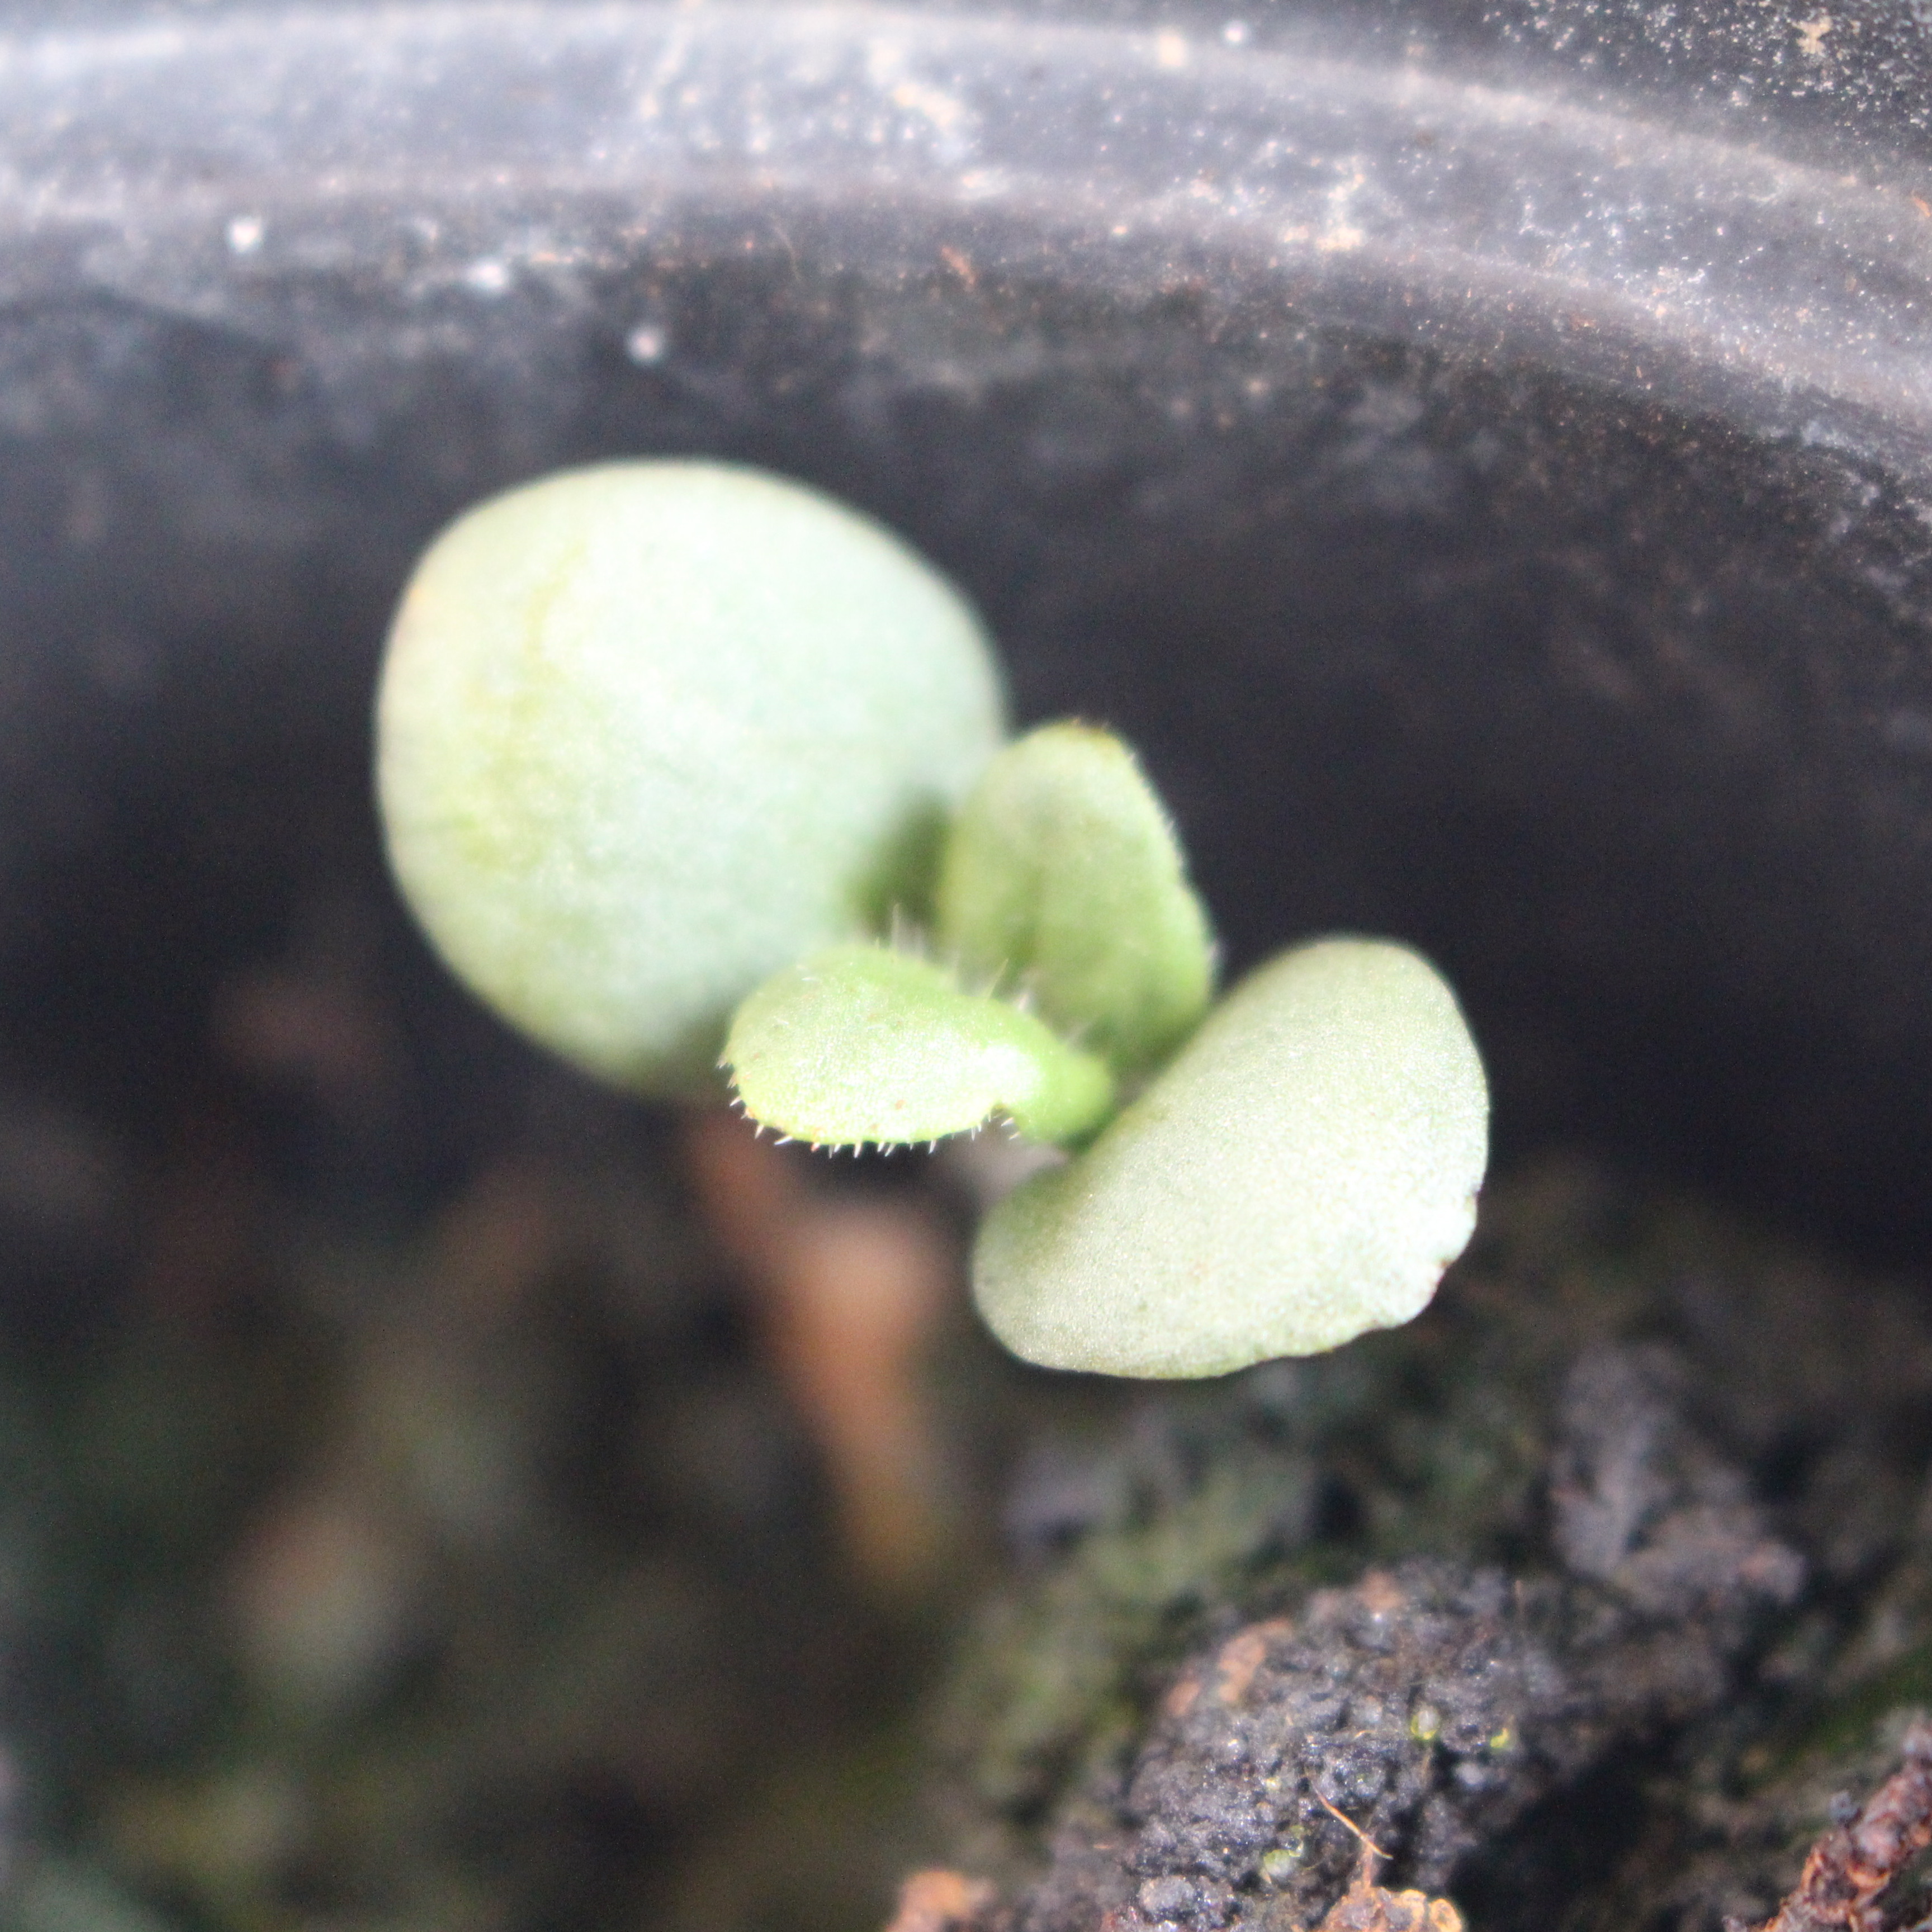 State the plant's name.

Veronica persica
